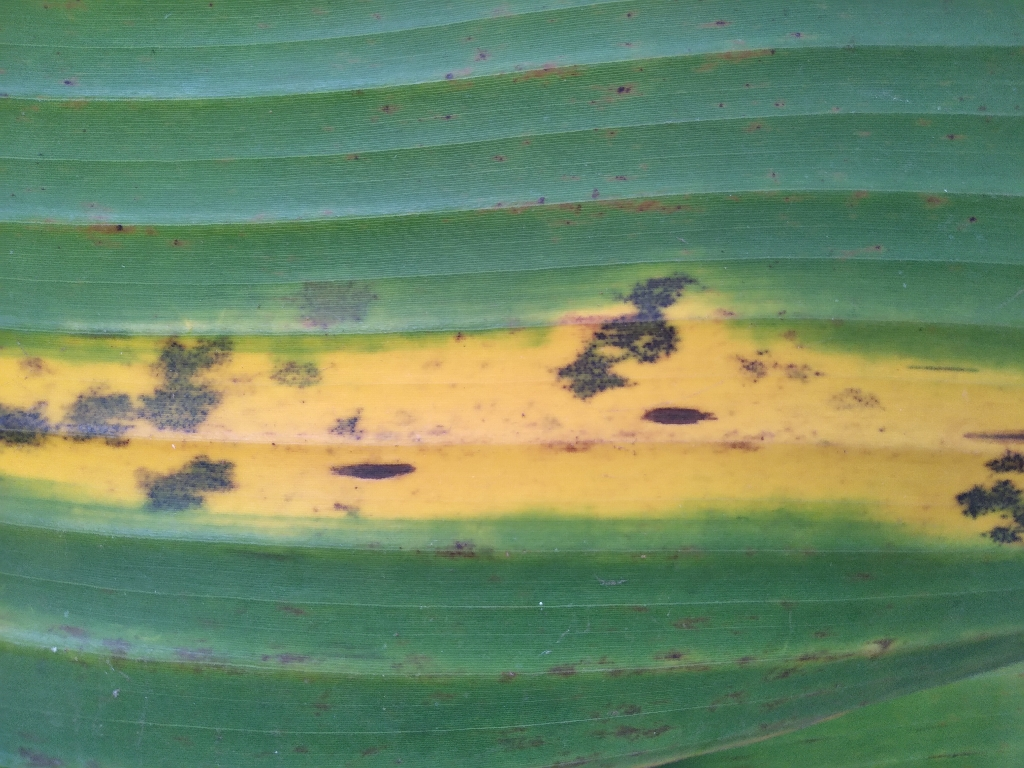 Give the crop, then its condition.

banana, black sigatoka
